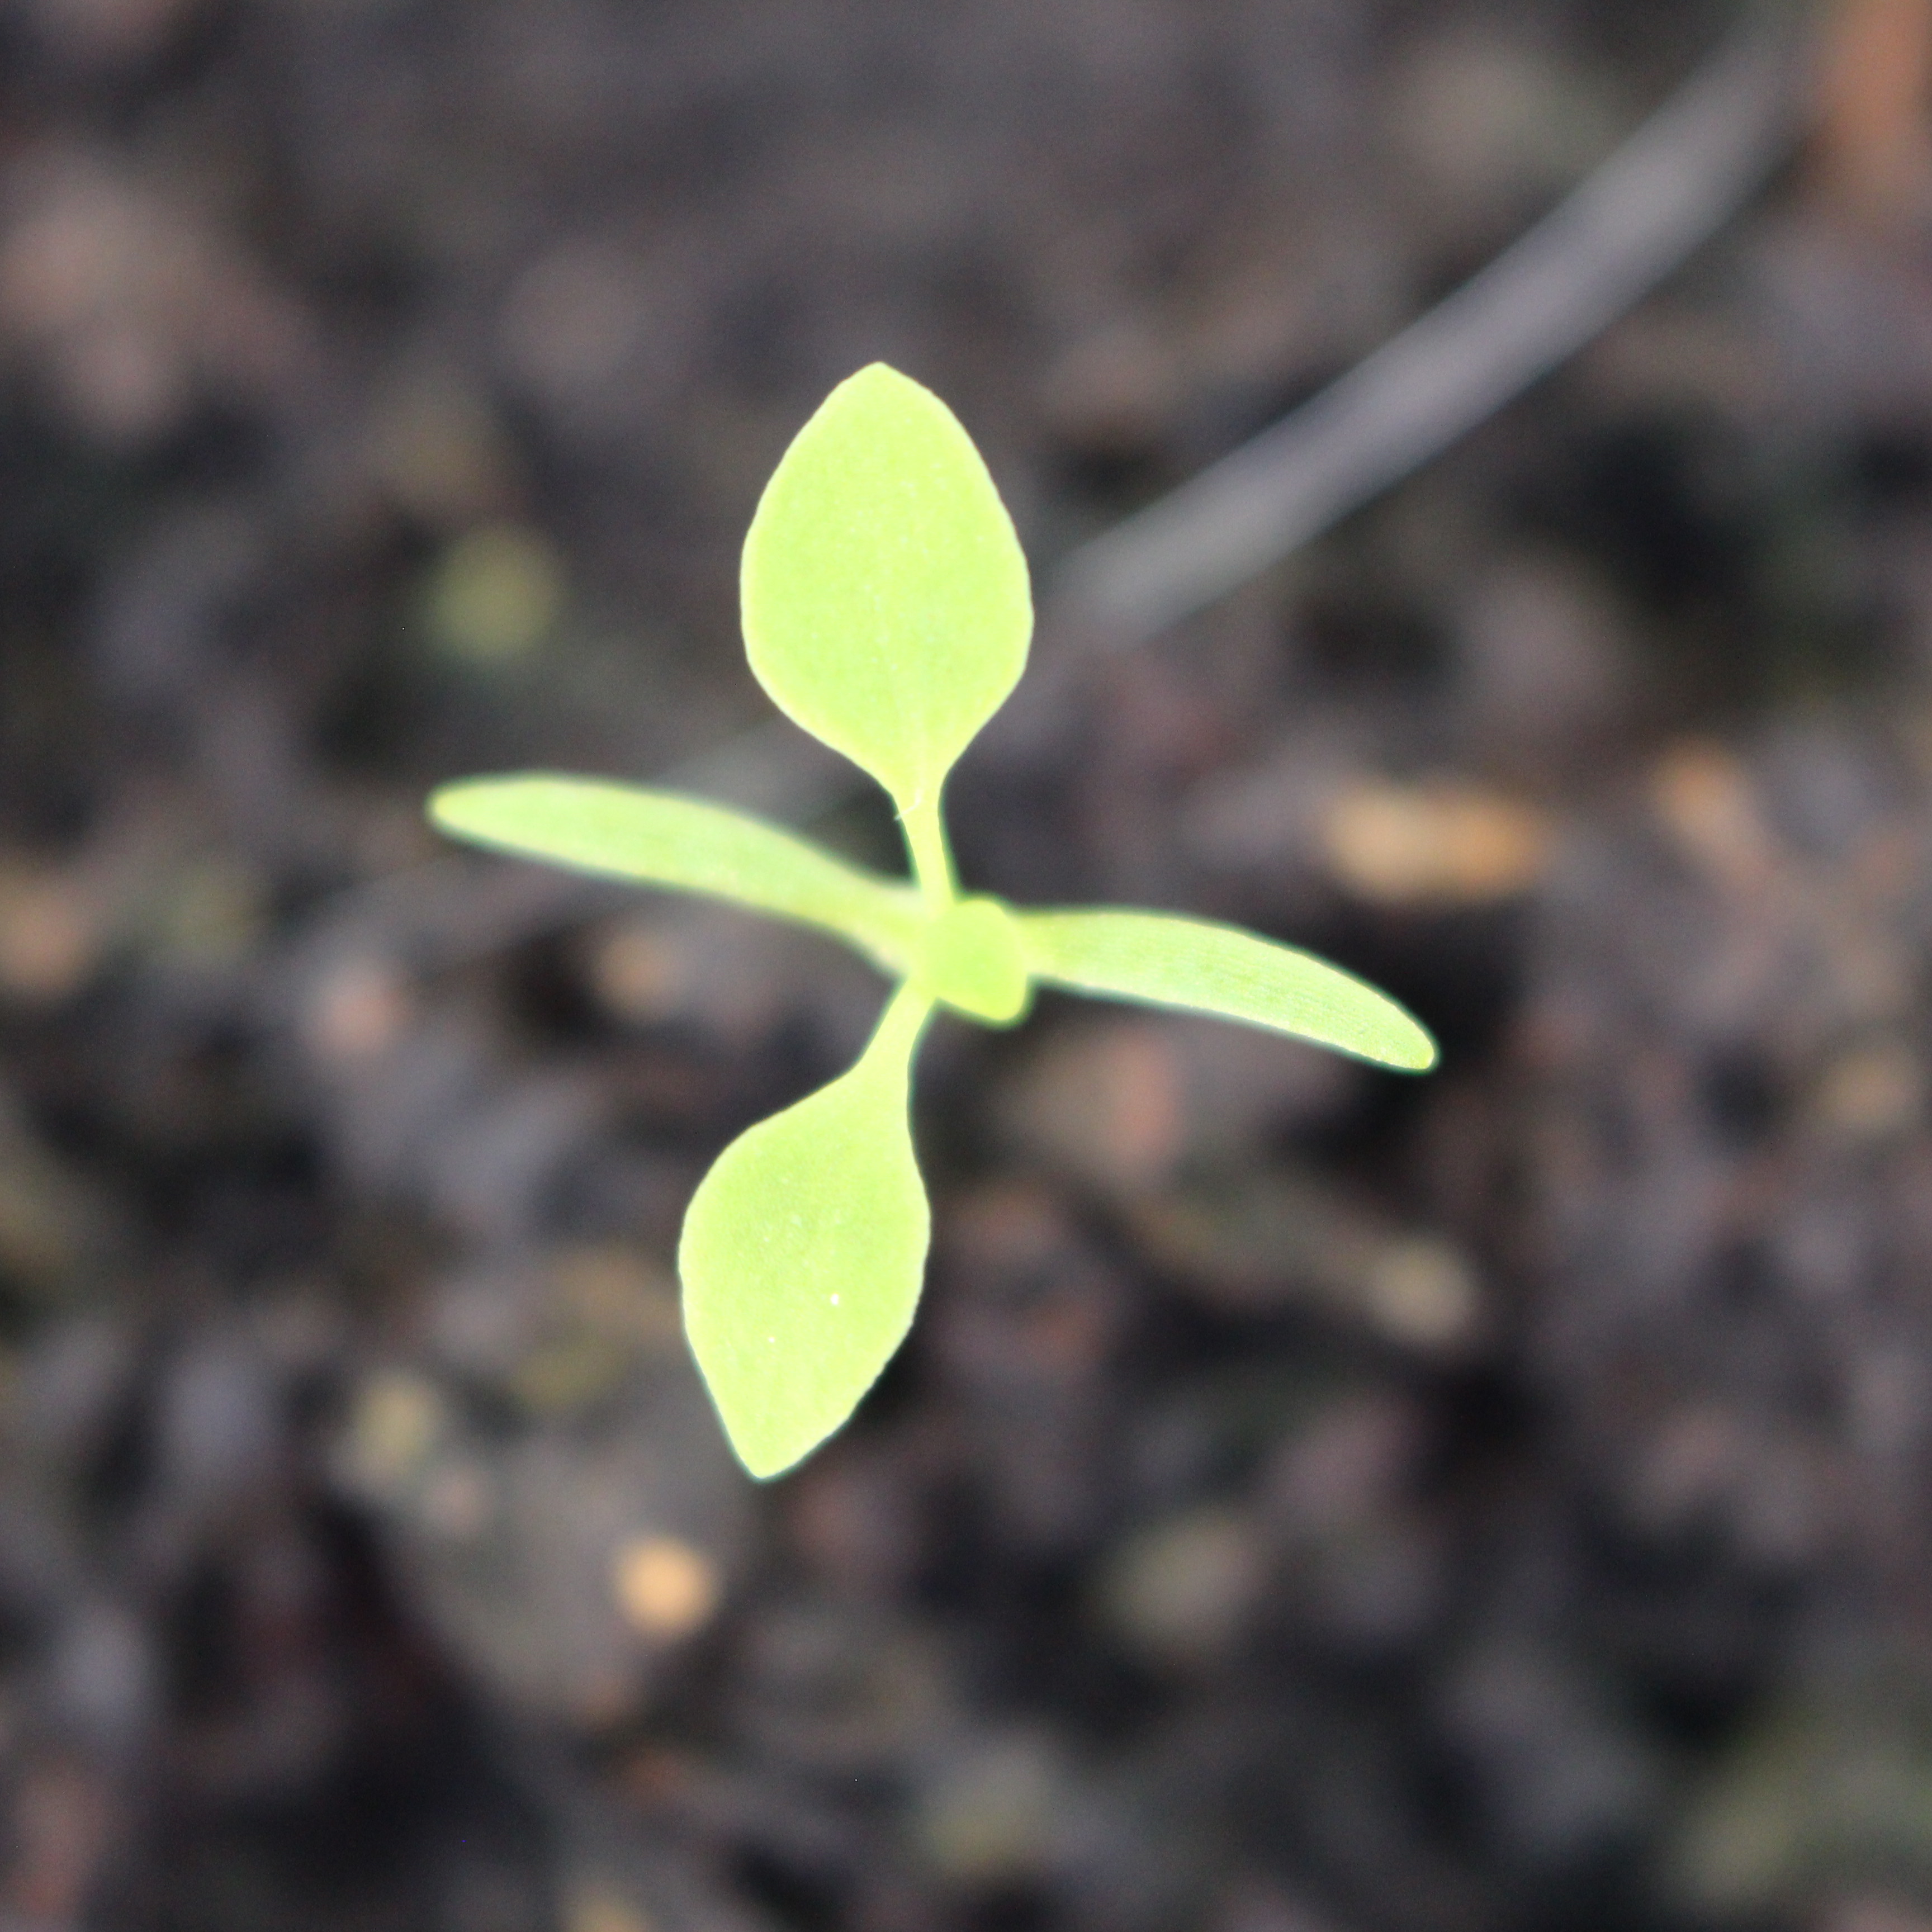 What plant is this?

Papaver rhoeas
